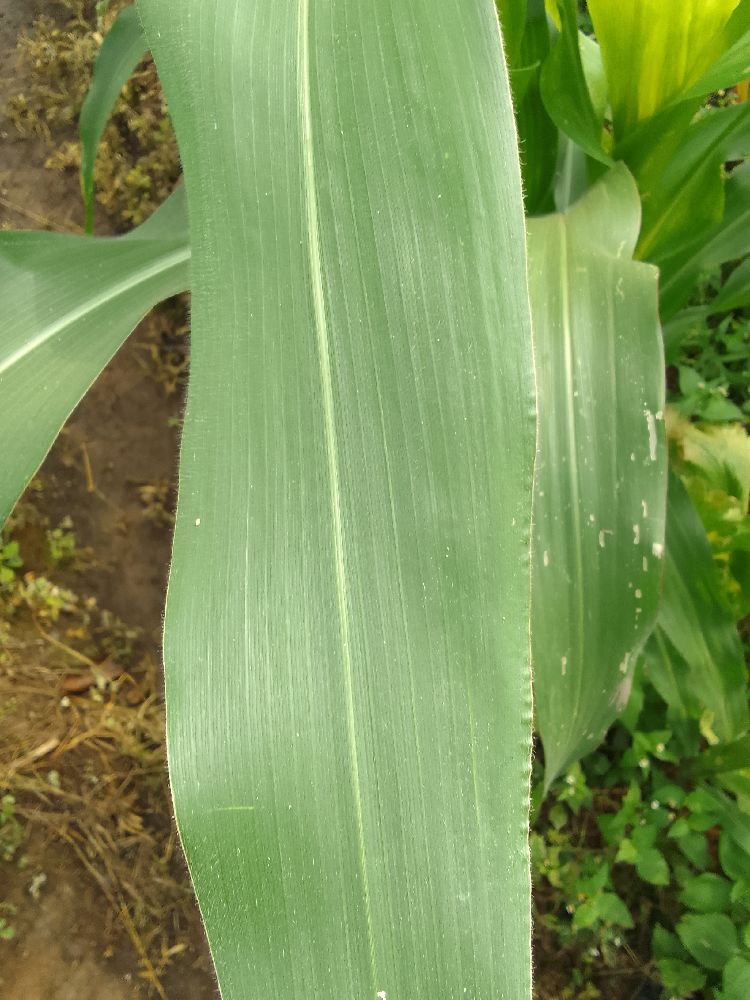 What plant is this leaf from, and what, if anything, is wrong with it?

maize, healthy
